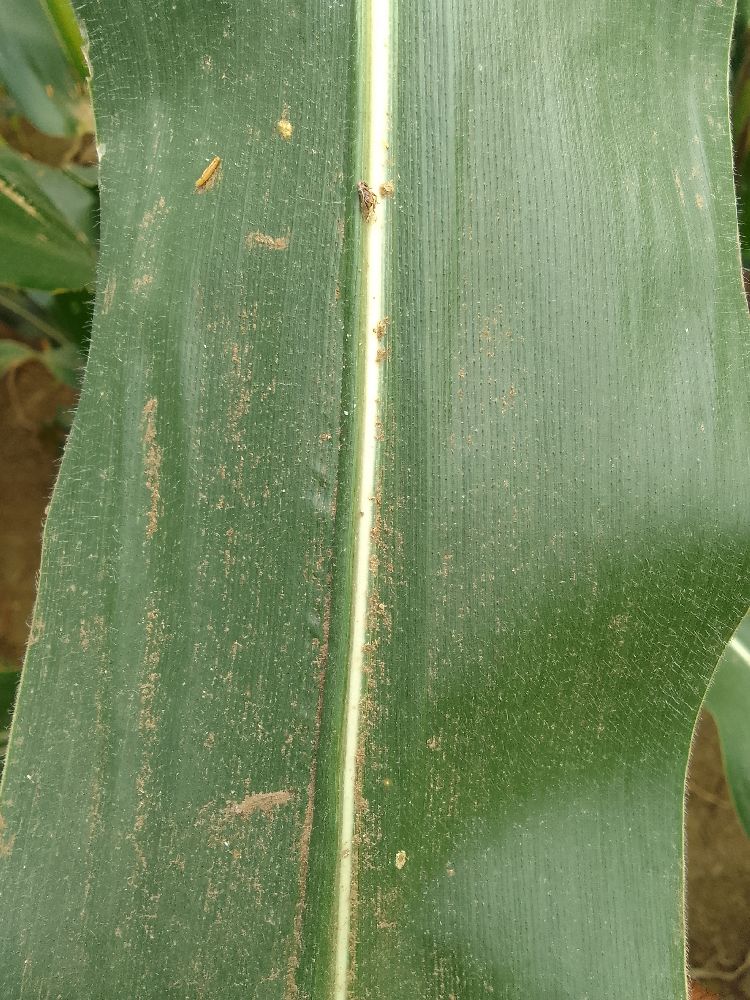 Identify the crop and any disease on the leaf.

maize, healthy
